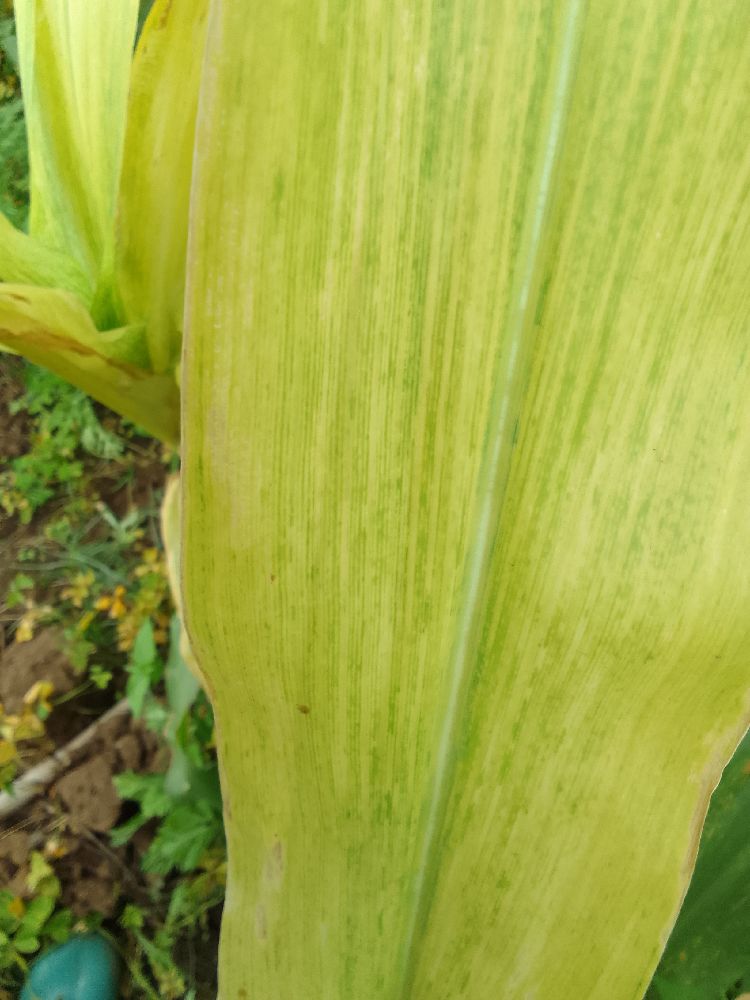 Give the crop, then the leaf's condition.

maize, maize lethal necrosis
